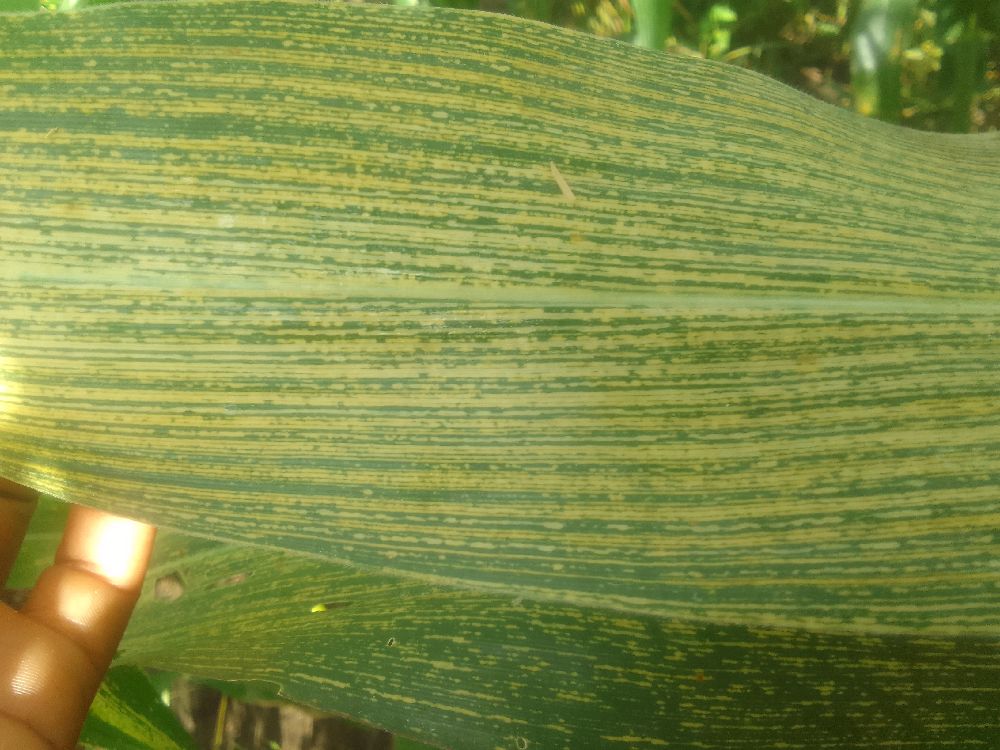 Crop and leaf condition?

maize, maize streak virus
